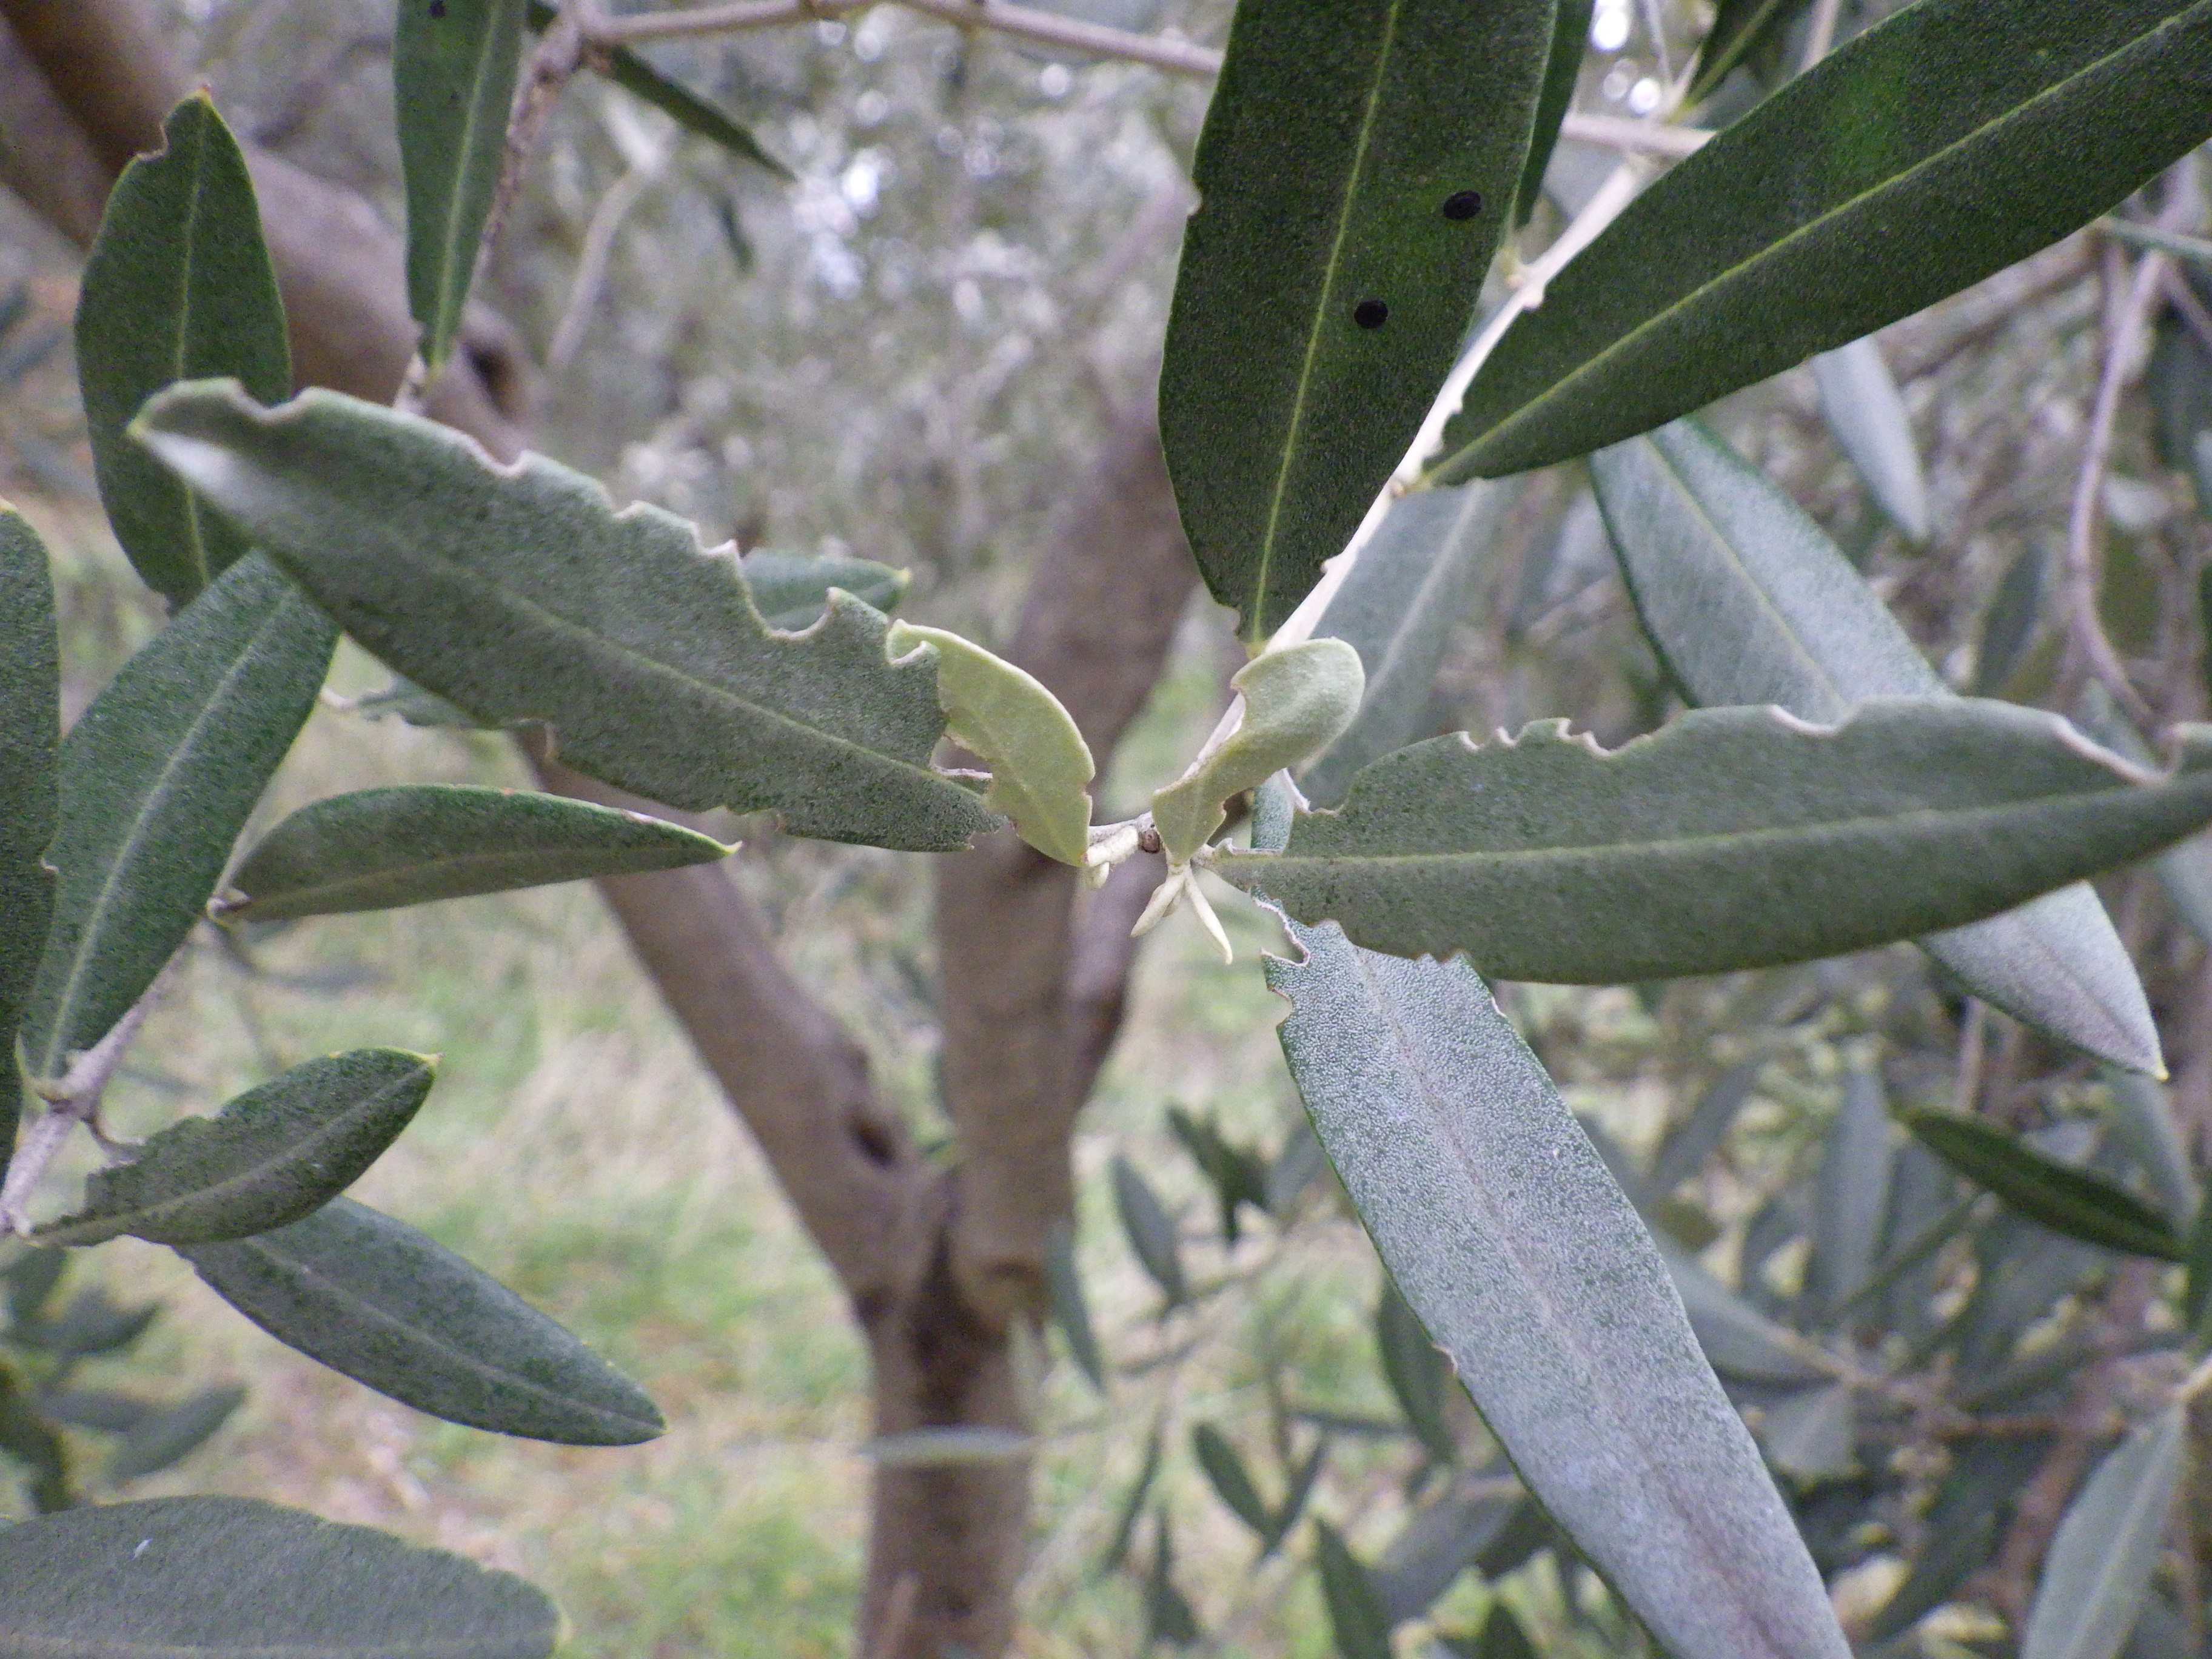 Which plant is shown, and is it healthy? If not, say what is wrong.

olive, weevil
